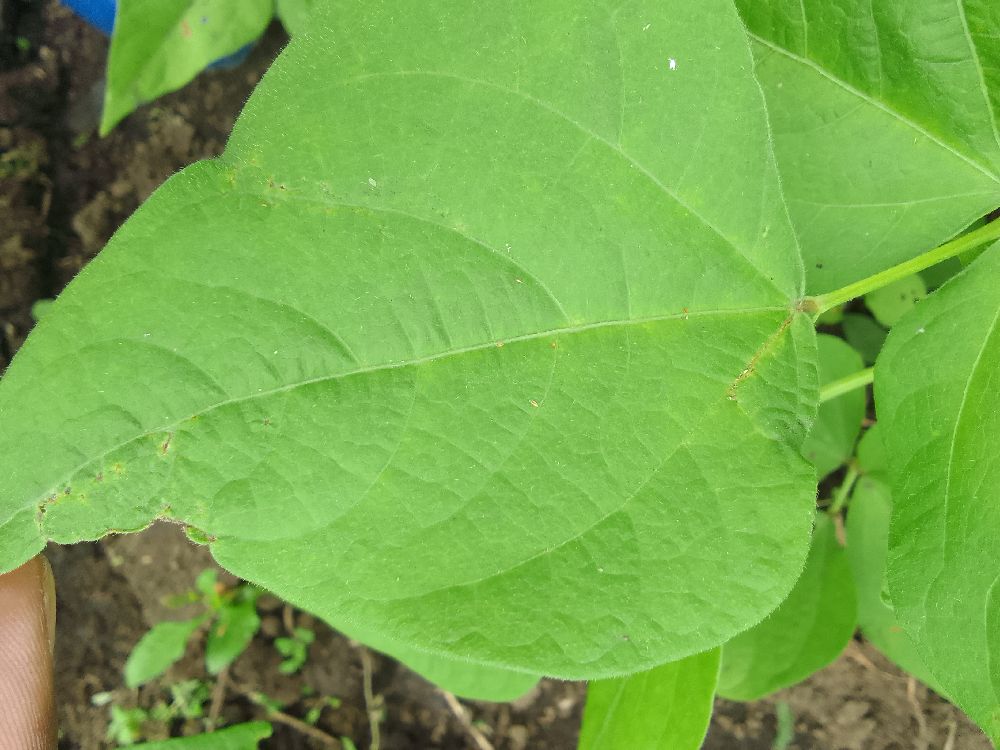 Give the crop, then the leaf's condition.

common bean, healthy
